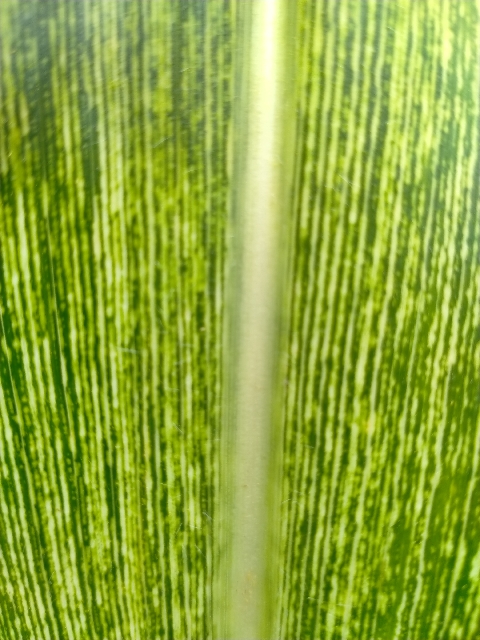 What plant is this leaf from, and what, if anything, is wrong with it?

maize, maize streak virus
